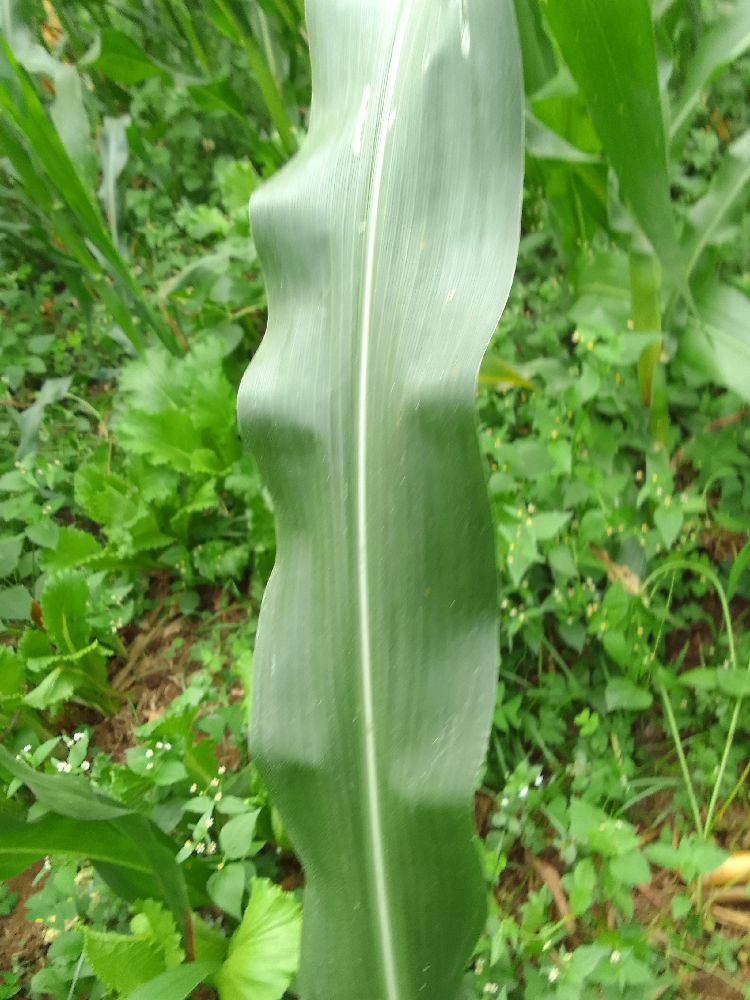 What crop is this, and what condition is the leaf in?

maize, healthy
